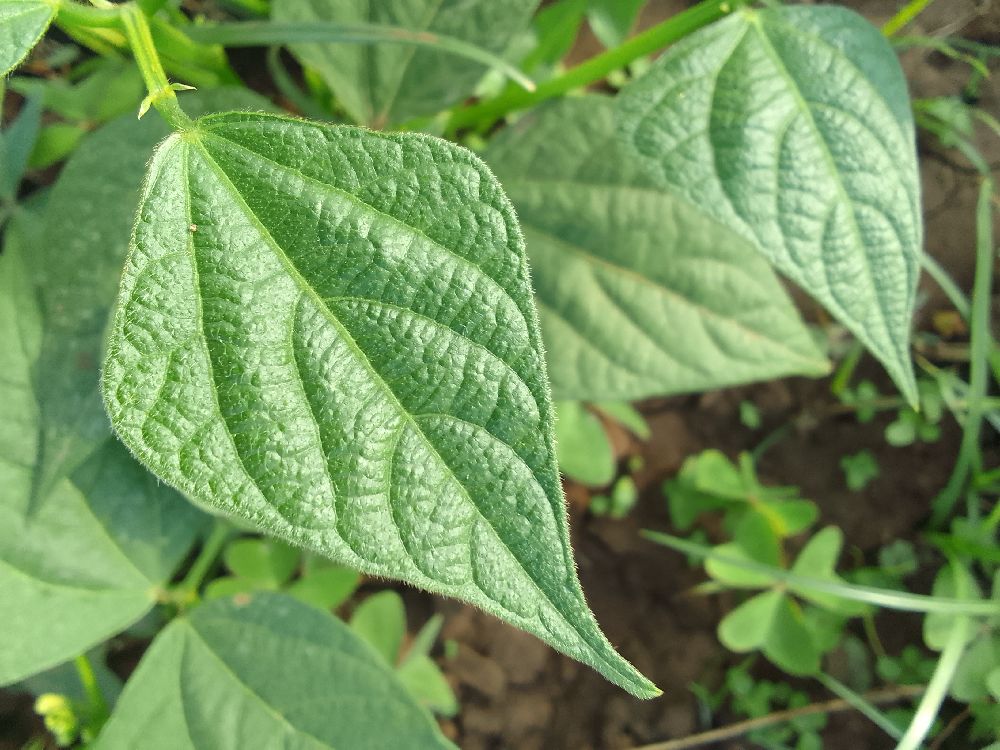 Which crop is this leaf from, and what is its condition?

common bean, healthy
